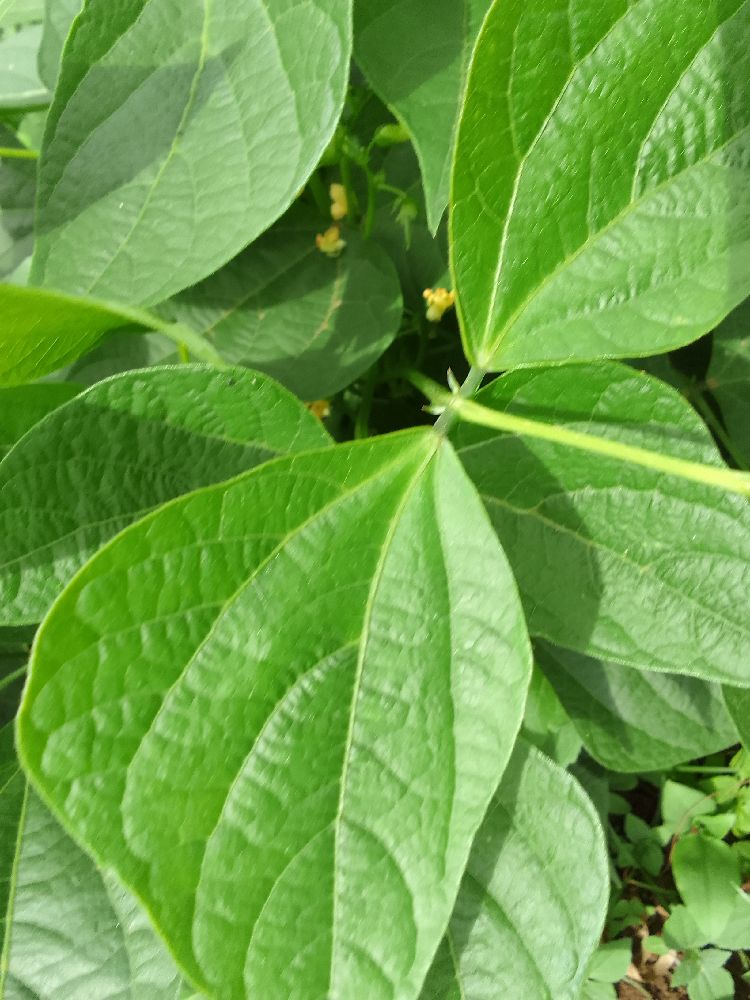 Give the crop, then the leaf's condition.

common bean, healthy
